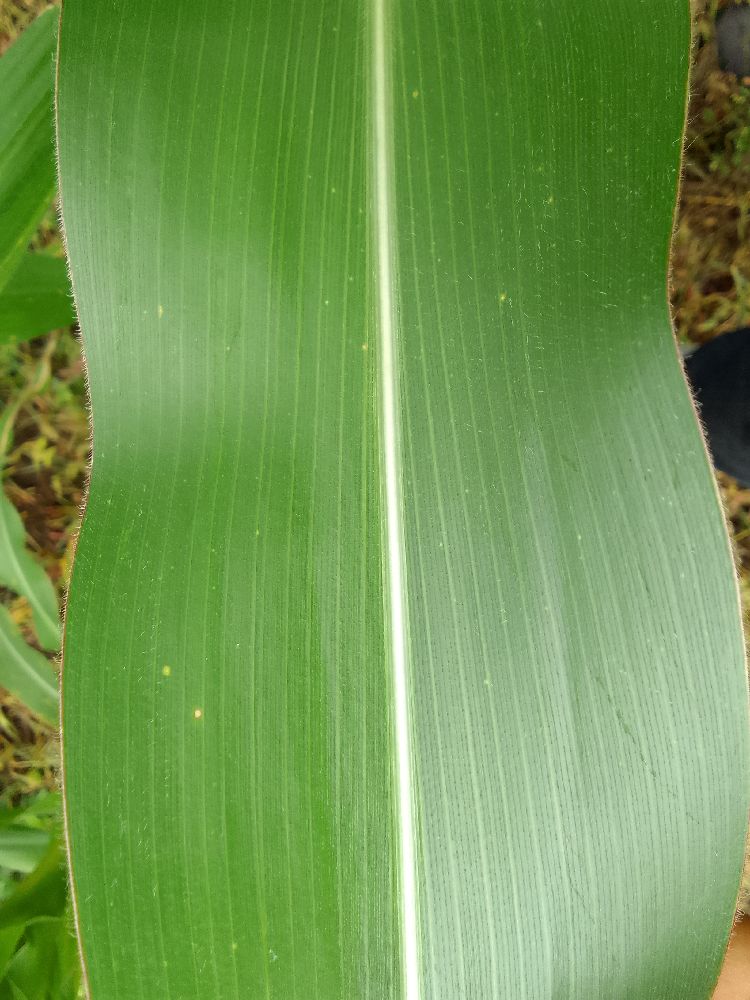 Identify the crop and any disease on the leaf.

maize, healthy
